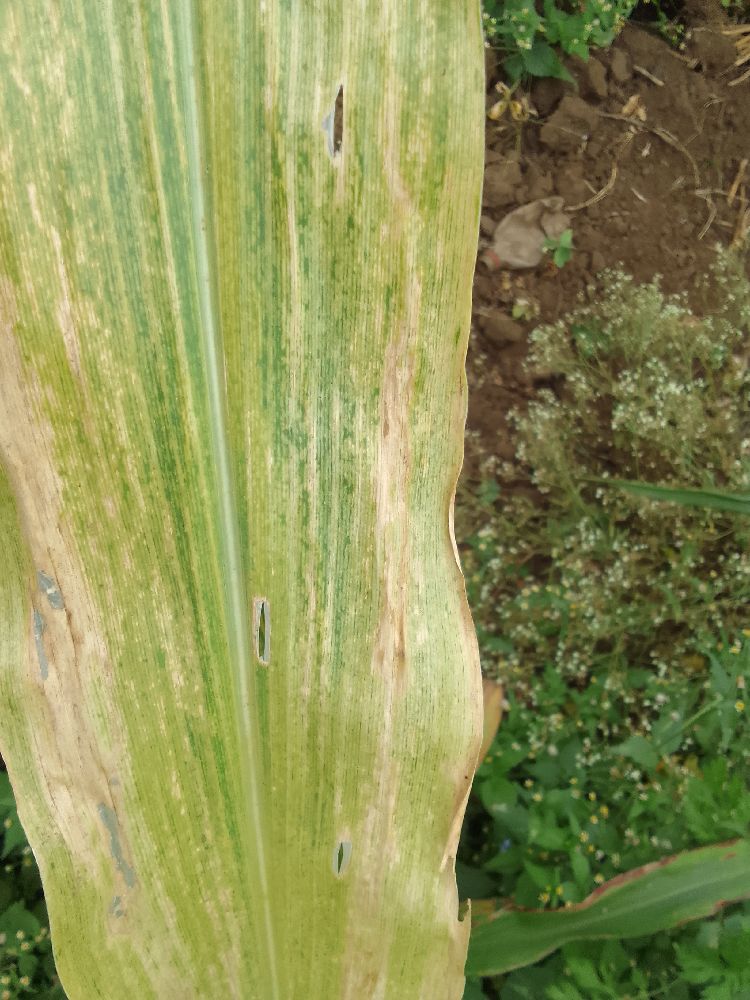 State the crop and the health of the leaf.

maize, maize lethal necrosis
